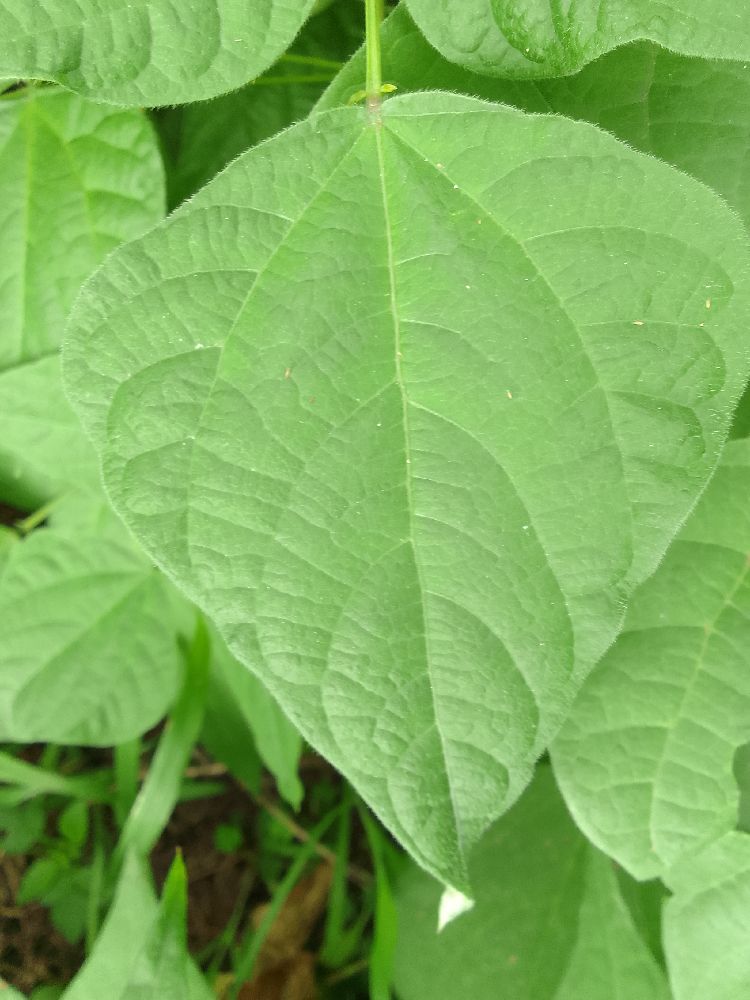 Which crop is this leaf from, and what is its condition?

common bean, healthy
